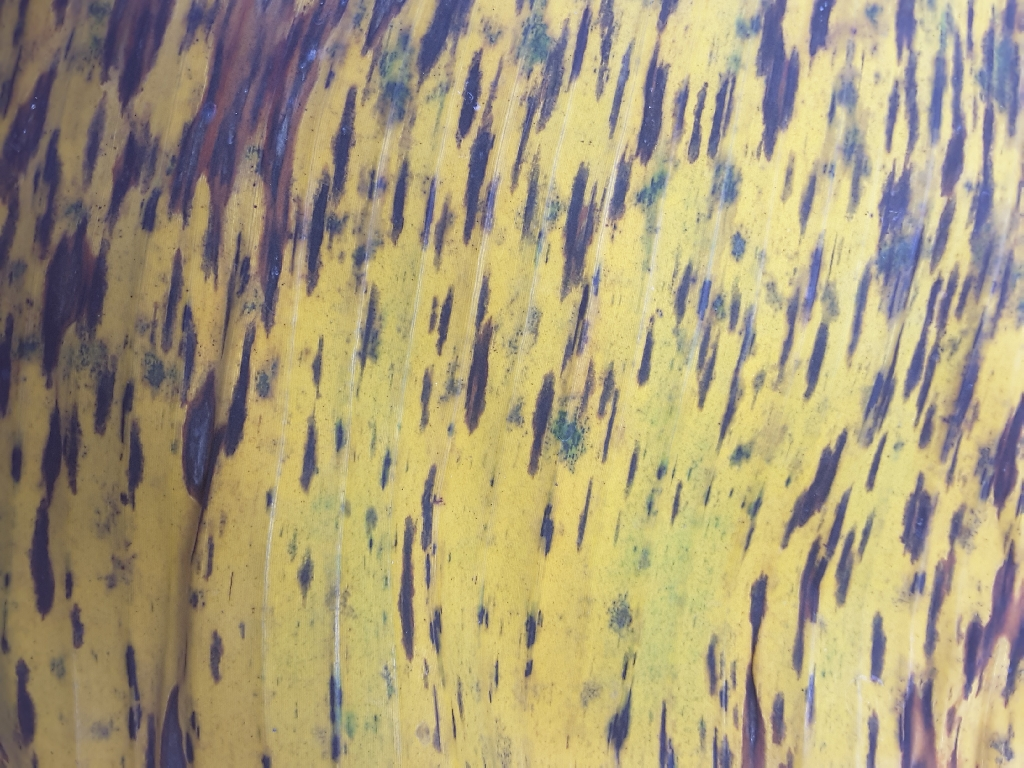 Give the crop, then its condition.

banana, black sigatoka
